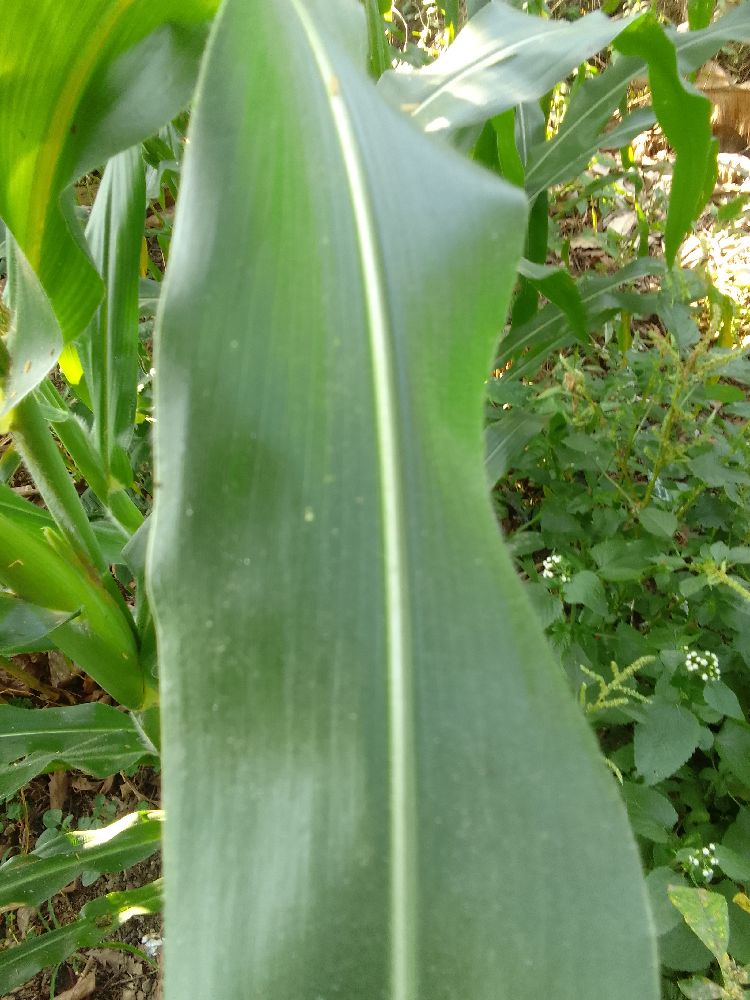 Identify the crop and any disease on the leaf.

maize, healthy
